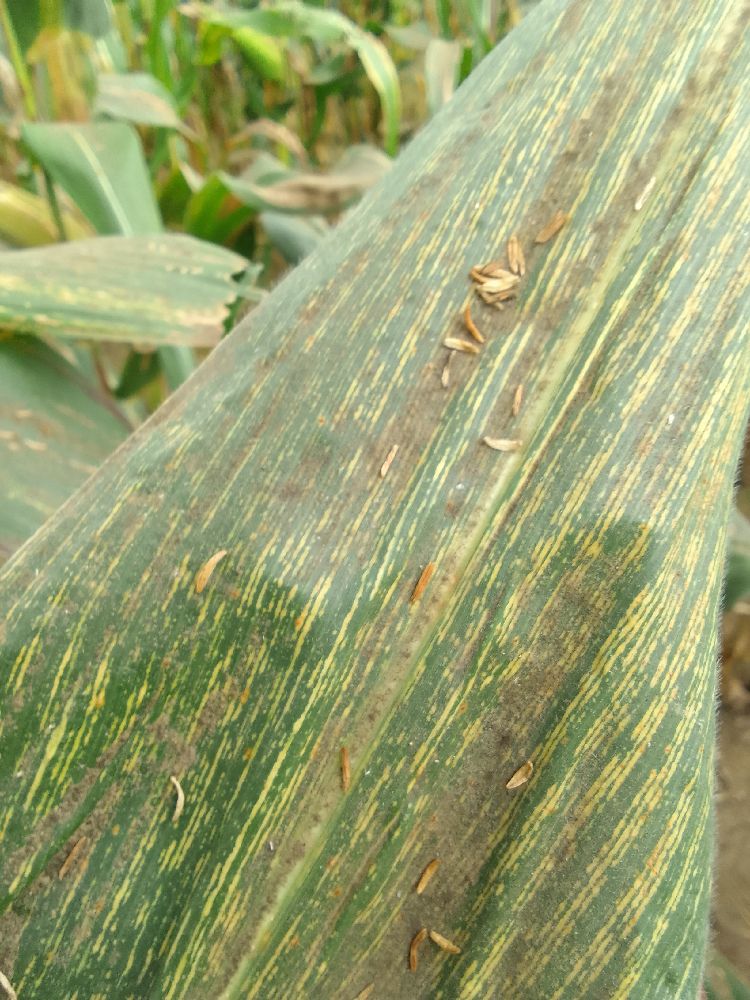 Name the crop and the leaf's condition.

maize, maize streak virus
